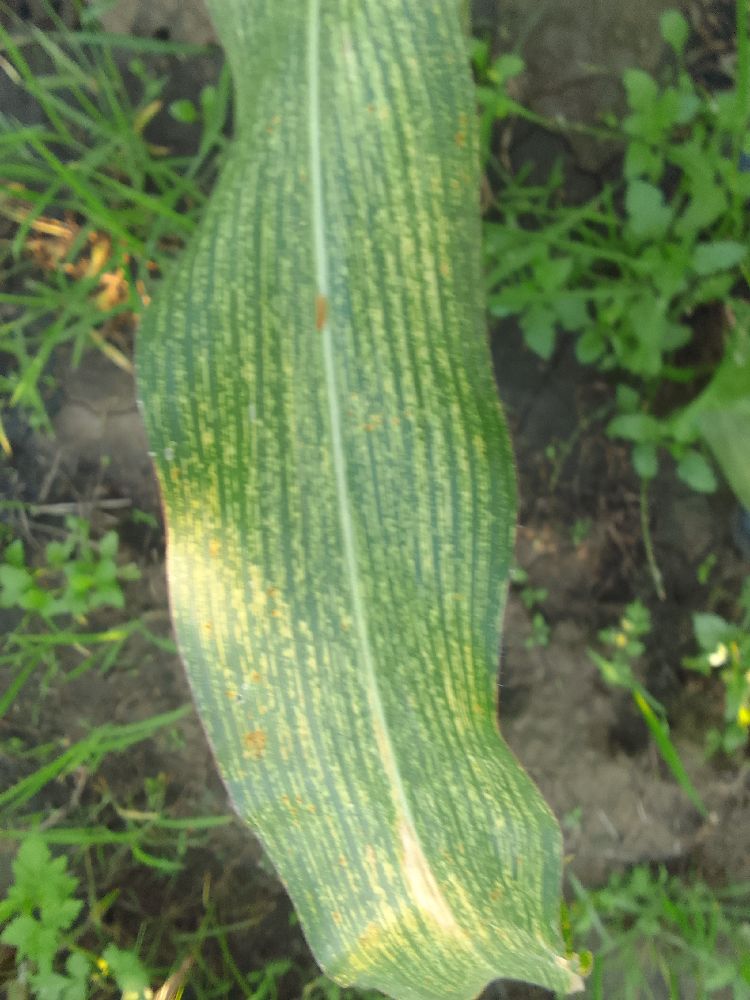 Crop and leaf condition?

maize, maize streak virus
